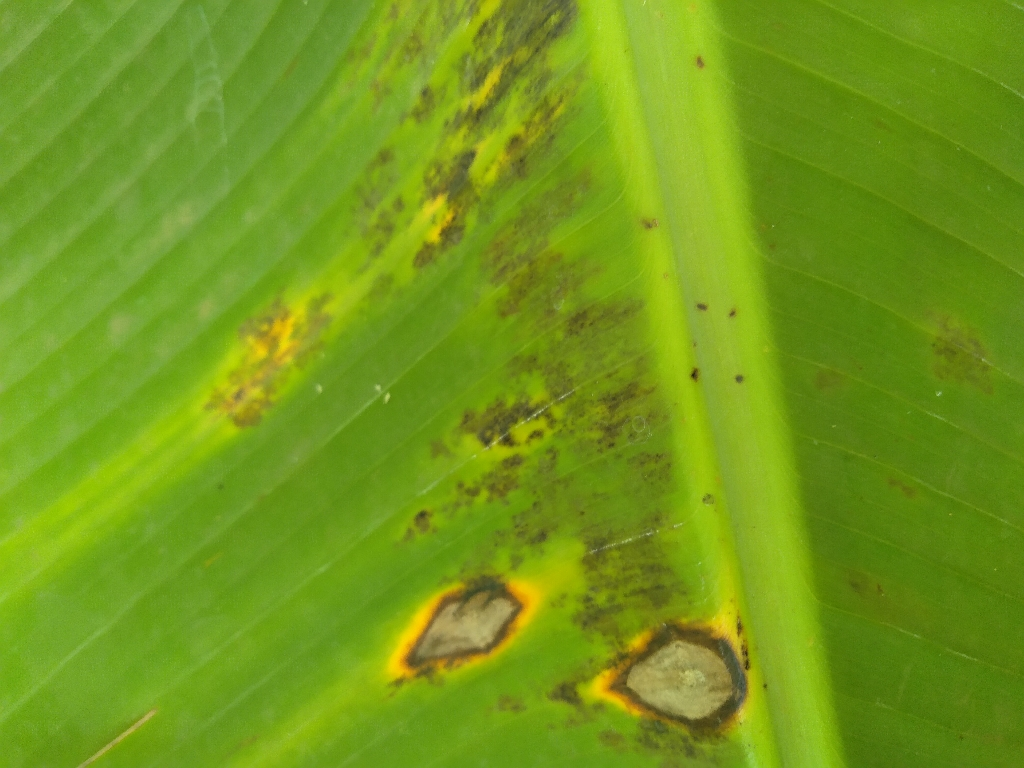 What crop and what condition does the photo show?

banana, black sigatoka
